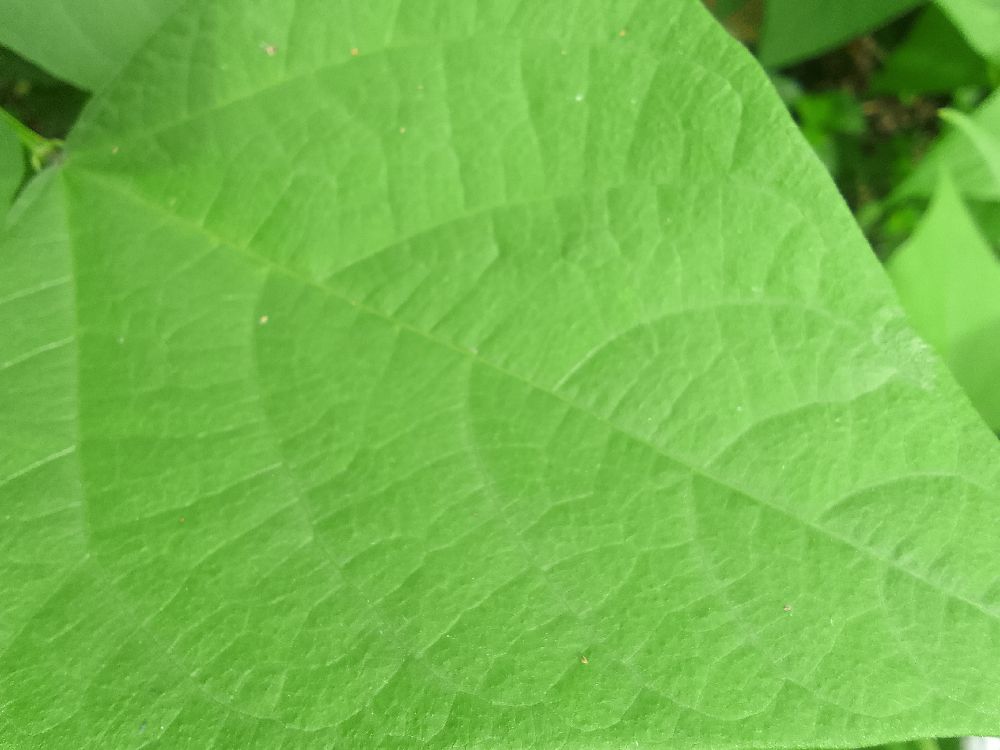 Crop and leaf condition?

common bean, healthy
